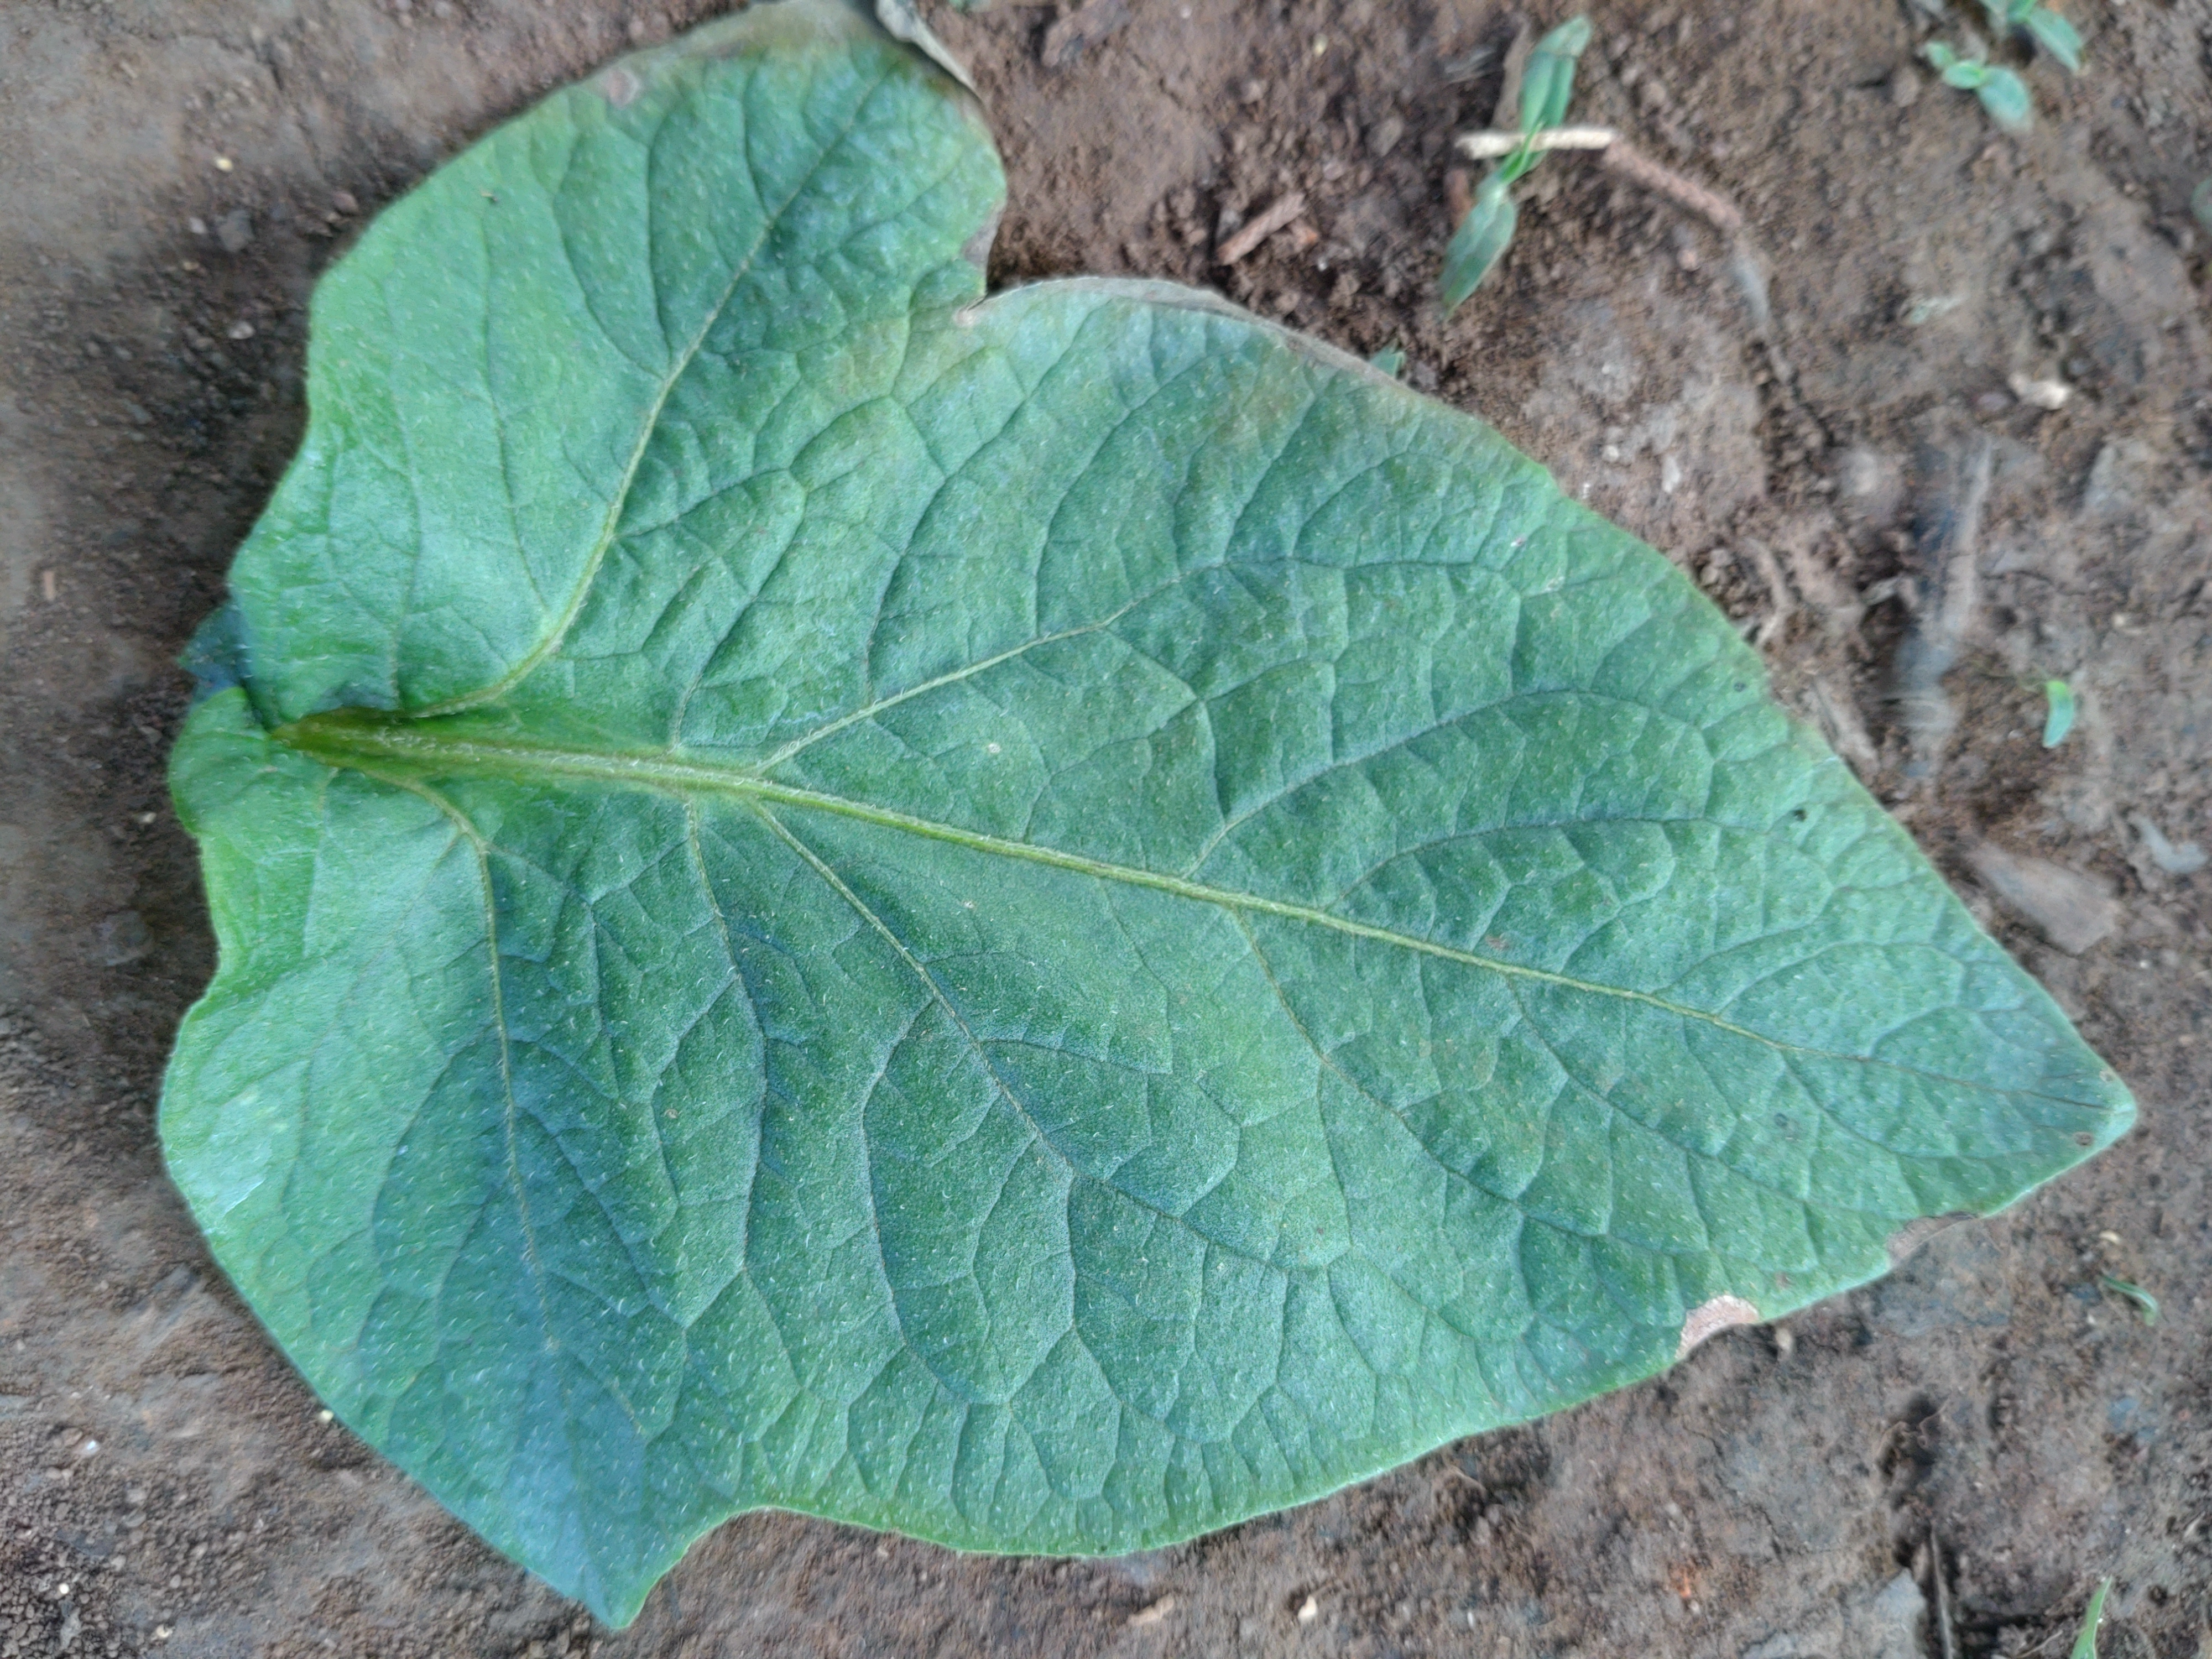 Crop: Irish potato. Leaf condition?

early blight
